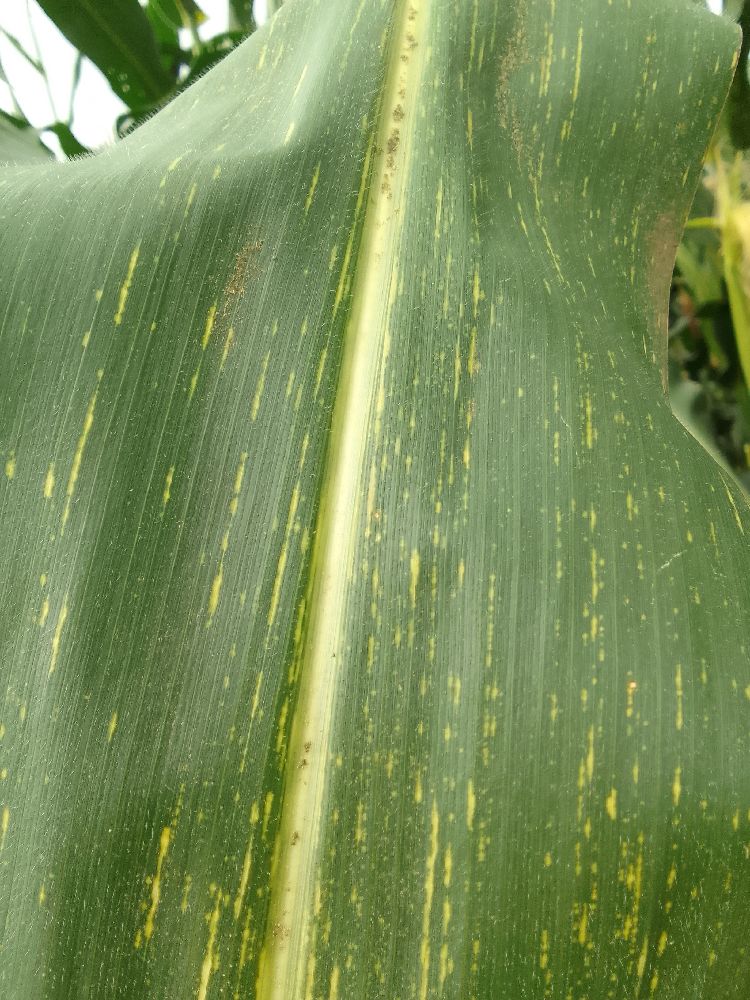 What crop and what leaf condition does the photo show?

maize, maize streak virus
